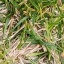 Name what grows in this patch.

grass
